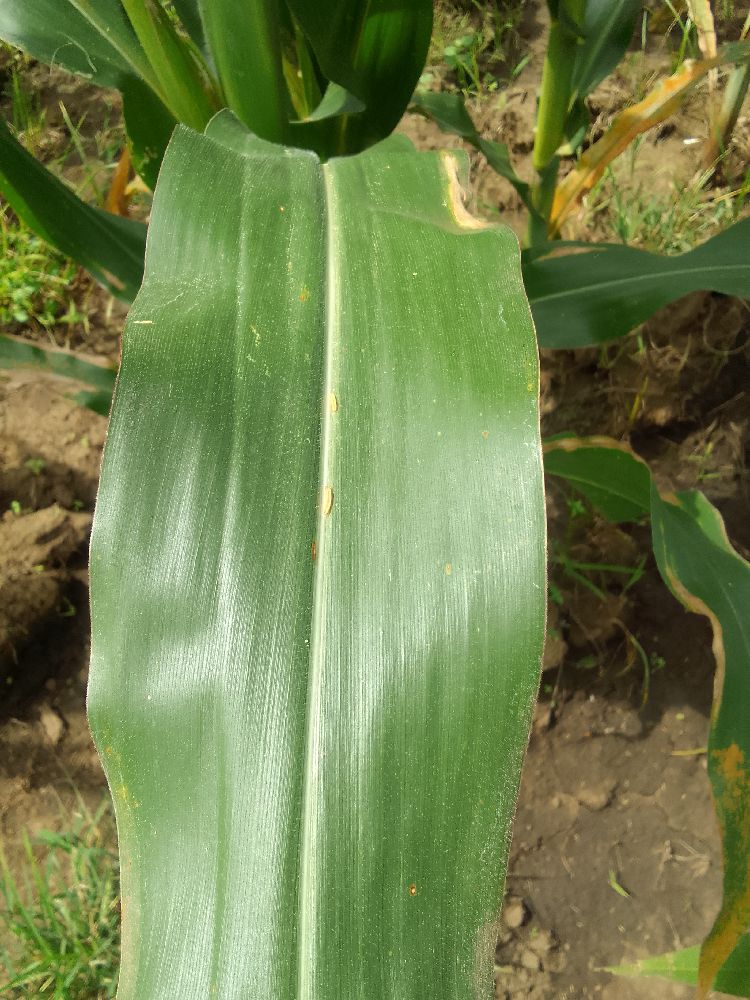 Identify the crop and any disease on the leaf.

maize, healthy
